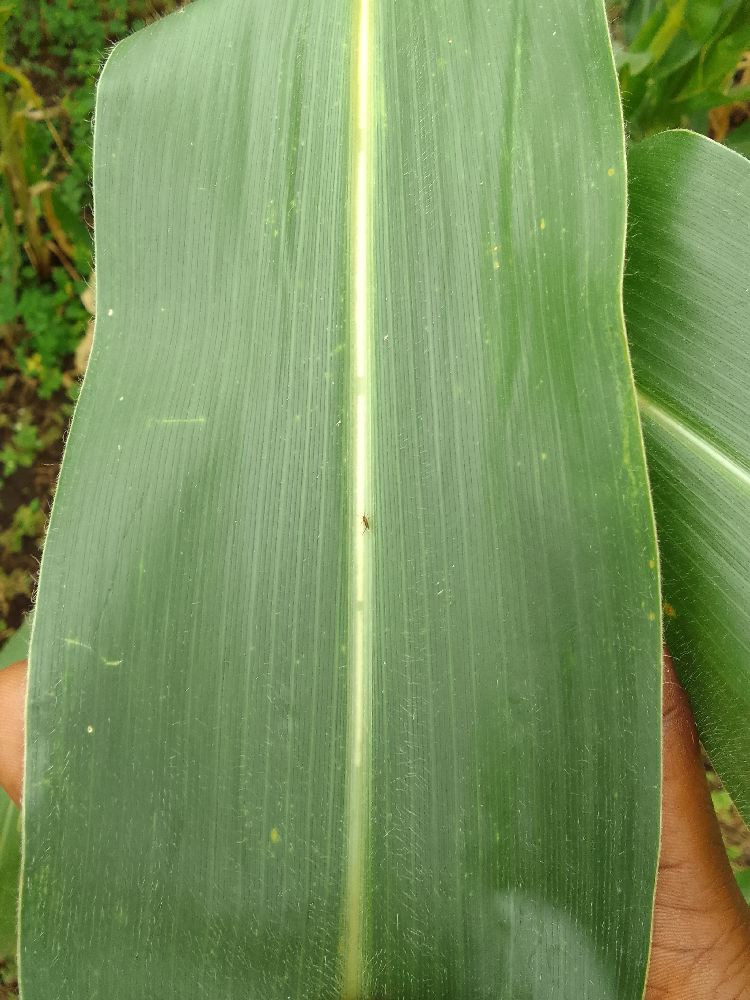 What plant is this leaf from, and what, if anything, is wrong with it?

maize, healthy
